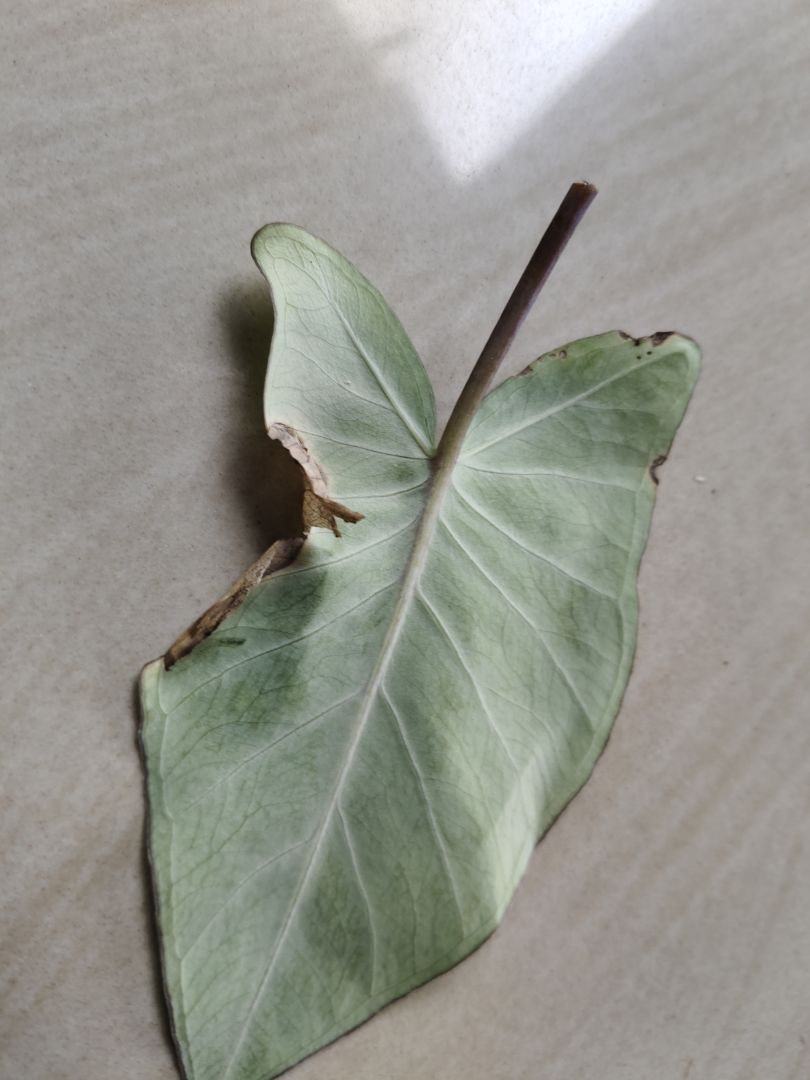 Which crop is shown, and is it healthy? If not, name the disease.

taro, leaf blight
